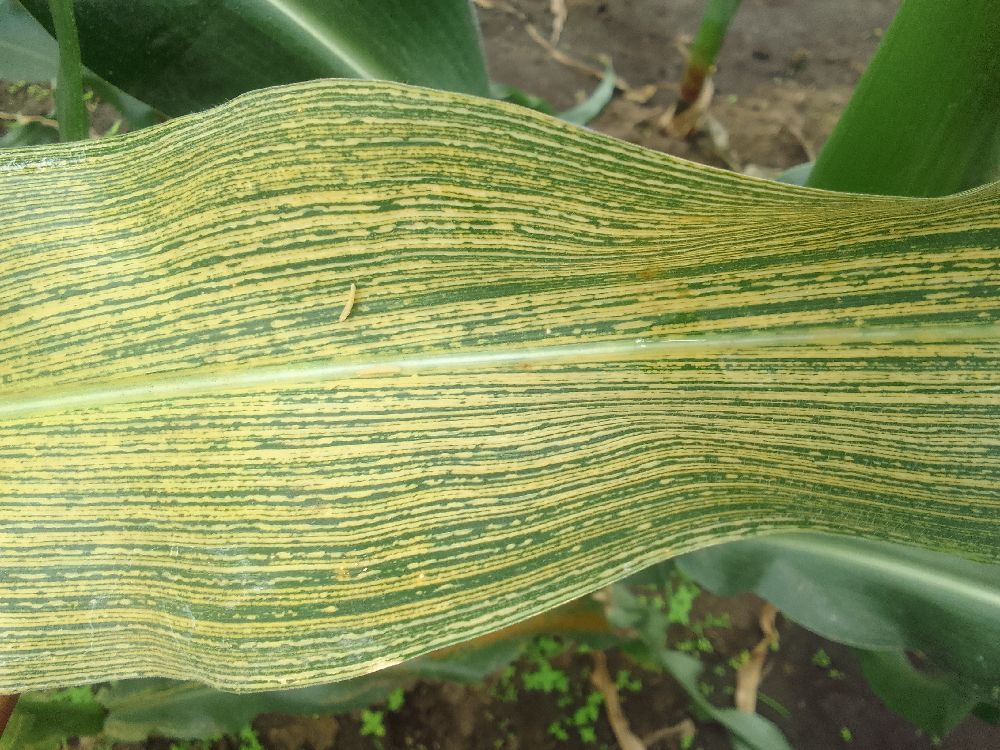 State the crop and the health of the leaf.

maize, maize streak virus
